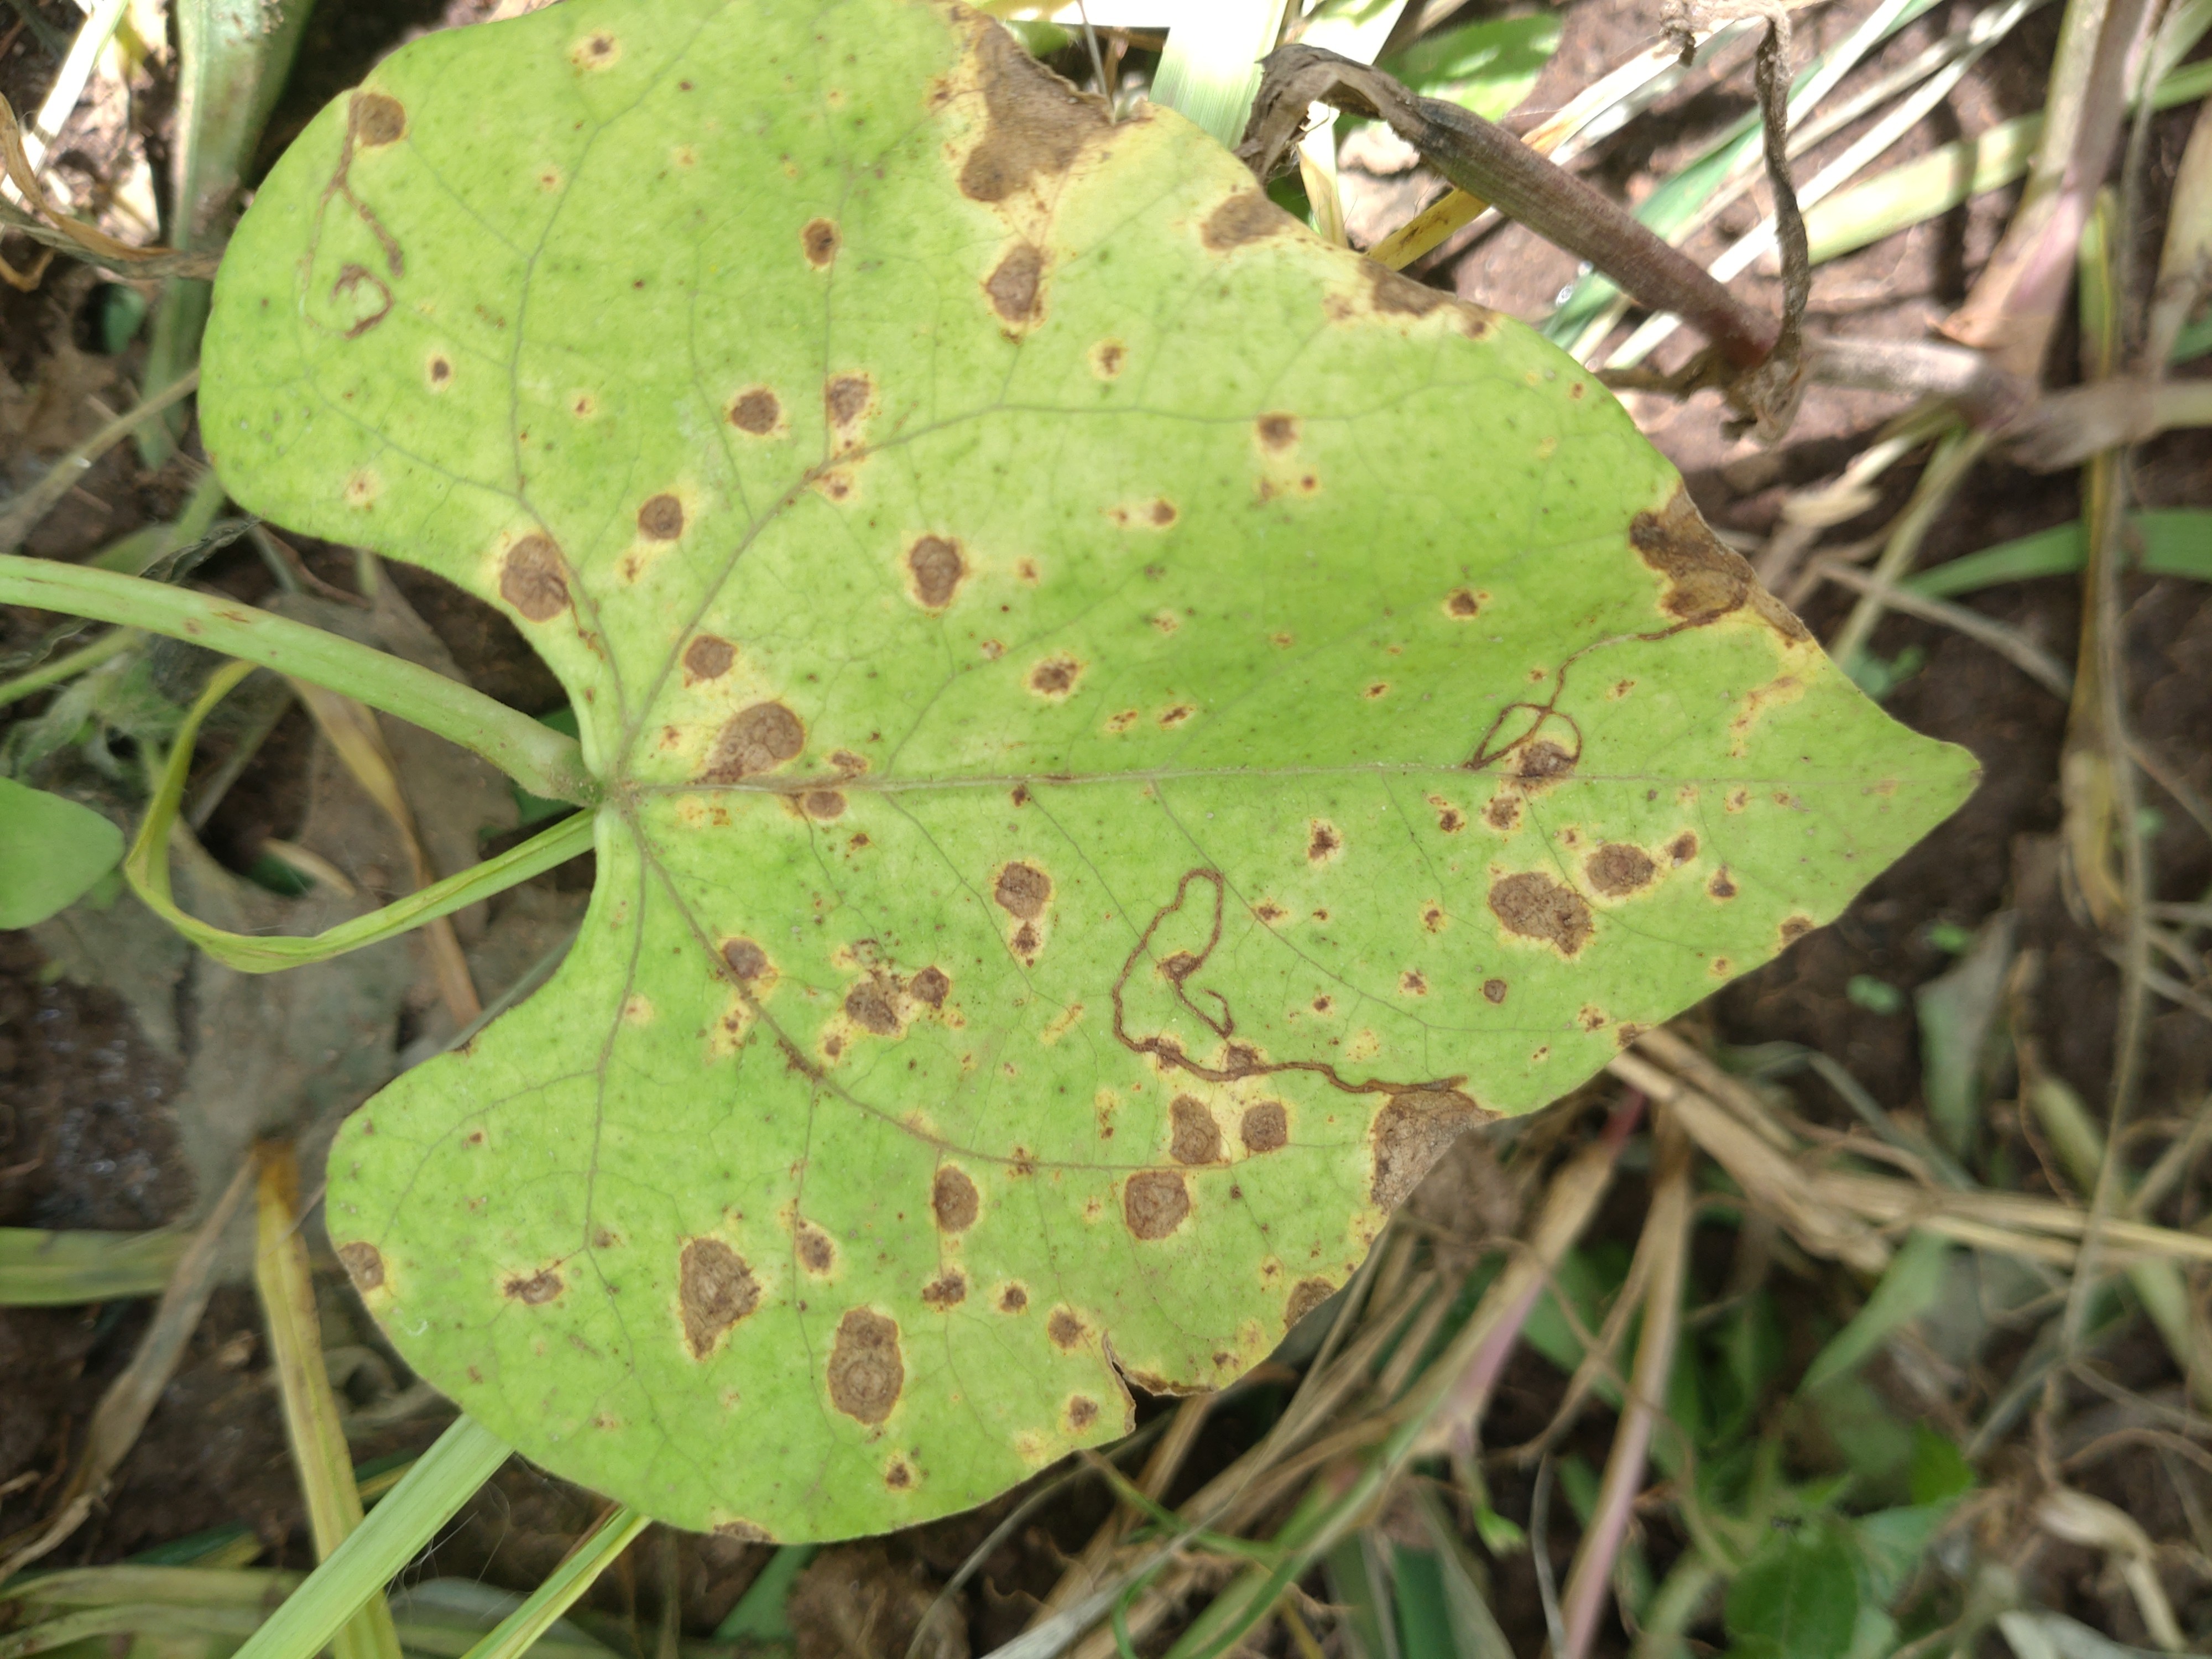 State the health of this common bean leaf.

rust
